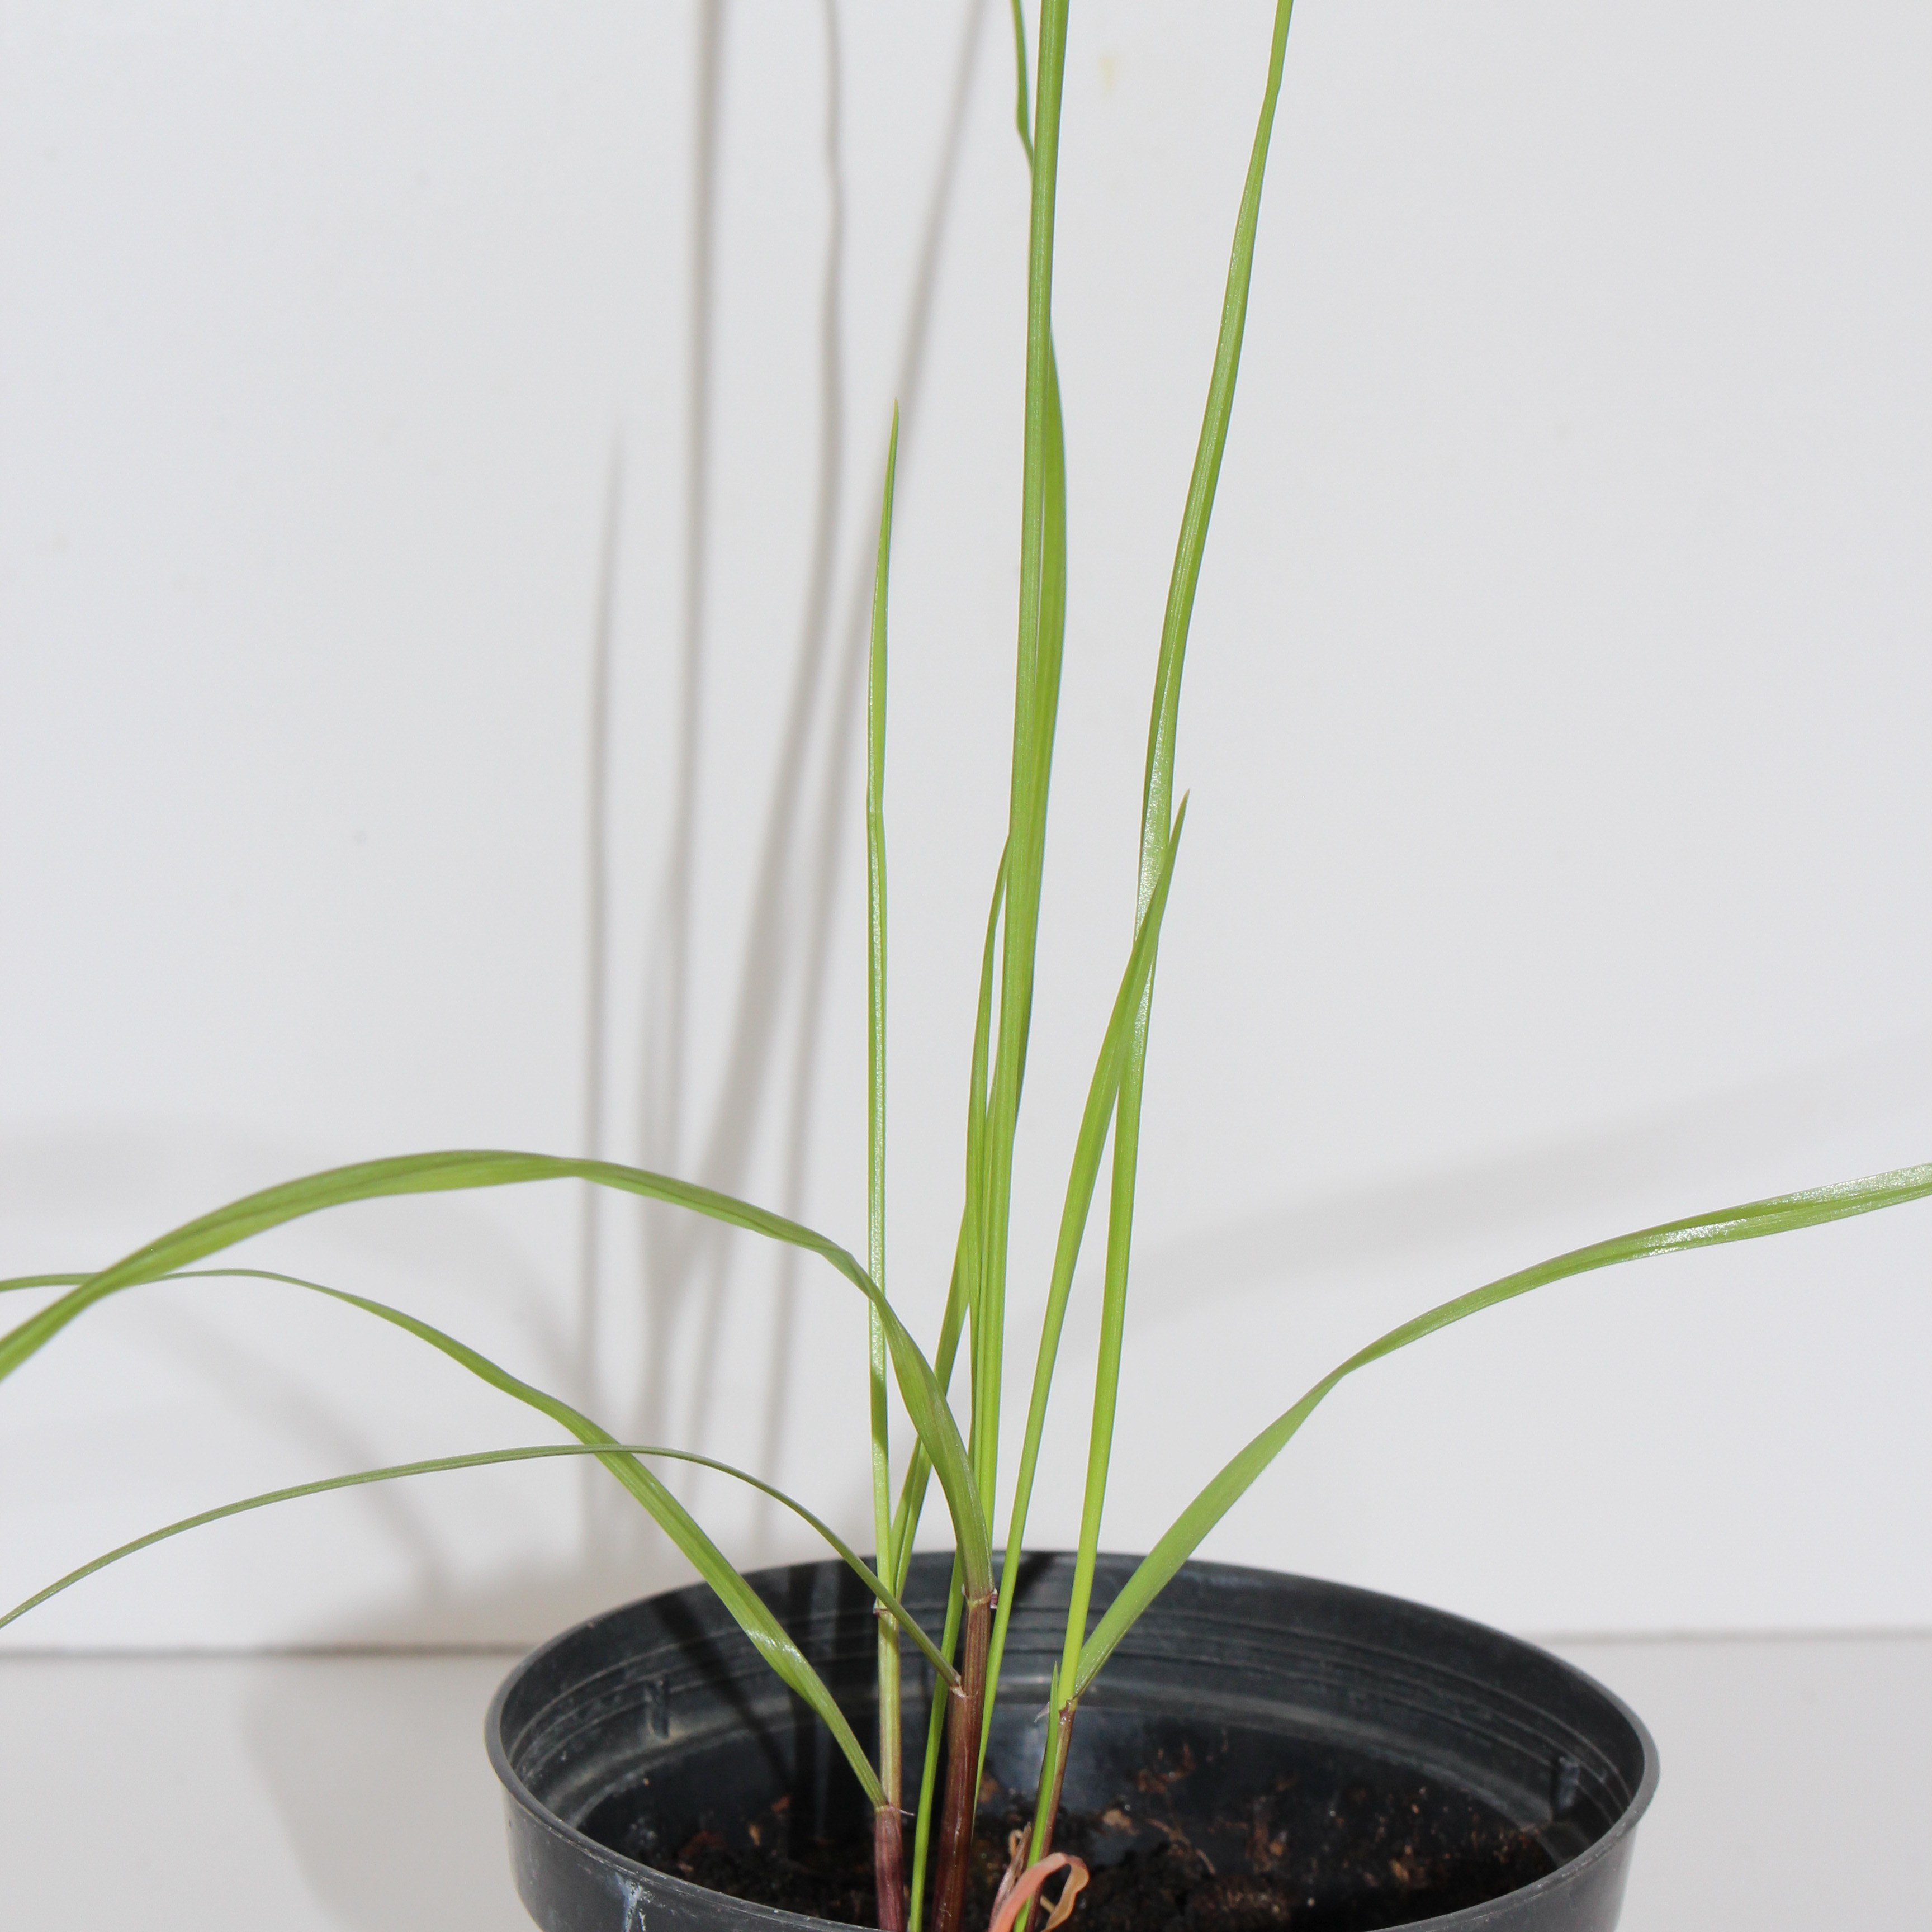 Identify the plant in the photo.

Lolium multiflorum
